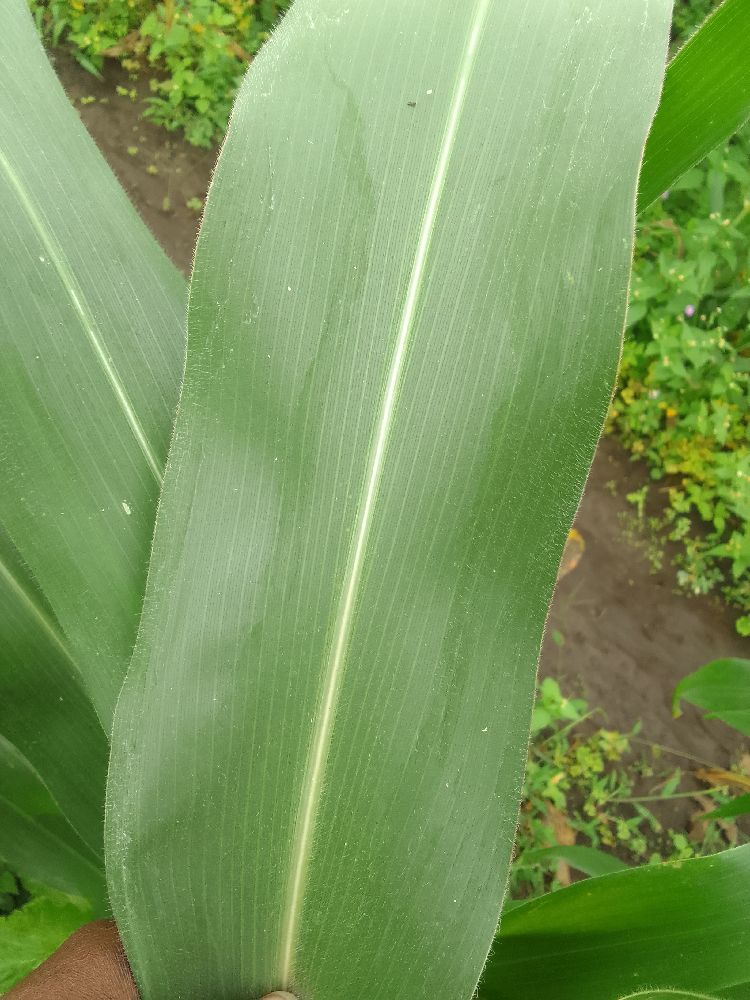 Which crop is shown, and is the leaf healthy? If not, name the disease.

maize, healthy
